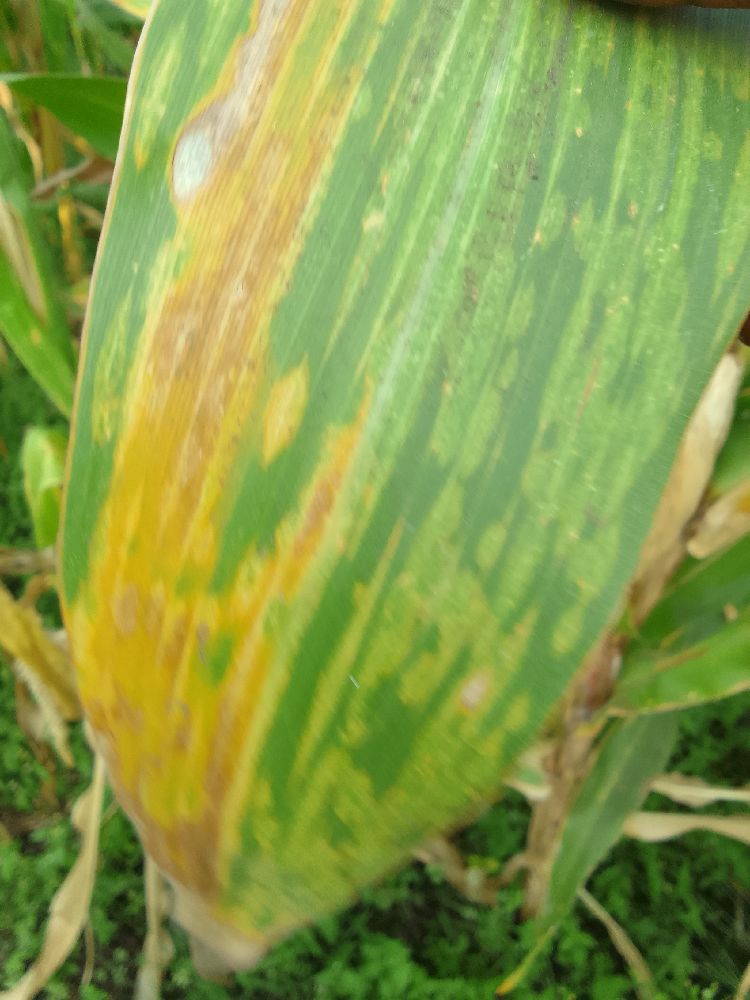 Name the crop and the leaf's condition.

maize, maize lethal necrosis
